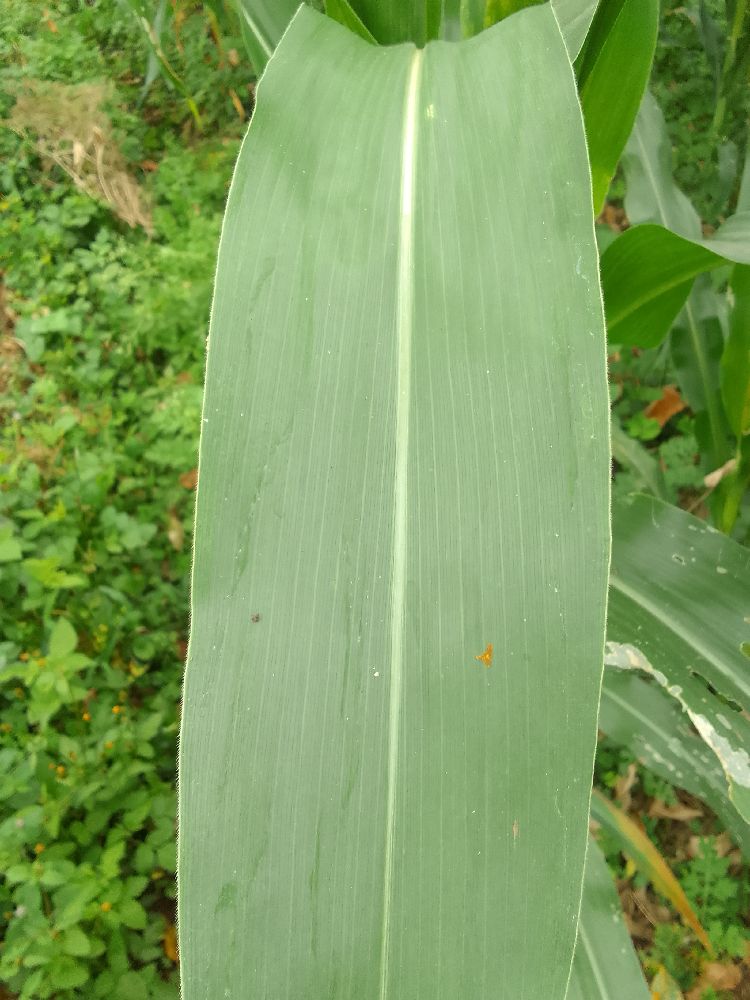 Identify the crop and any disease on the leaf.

maize, healthy
